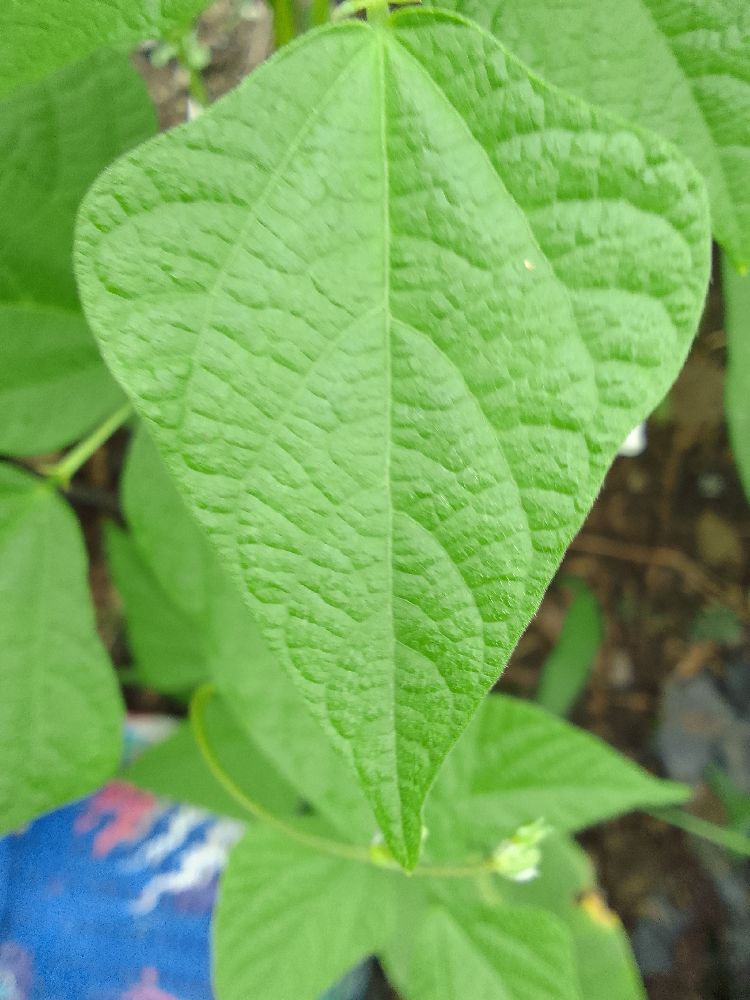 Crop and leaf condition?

common bean, healthy
